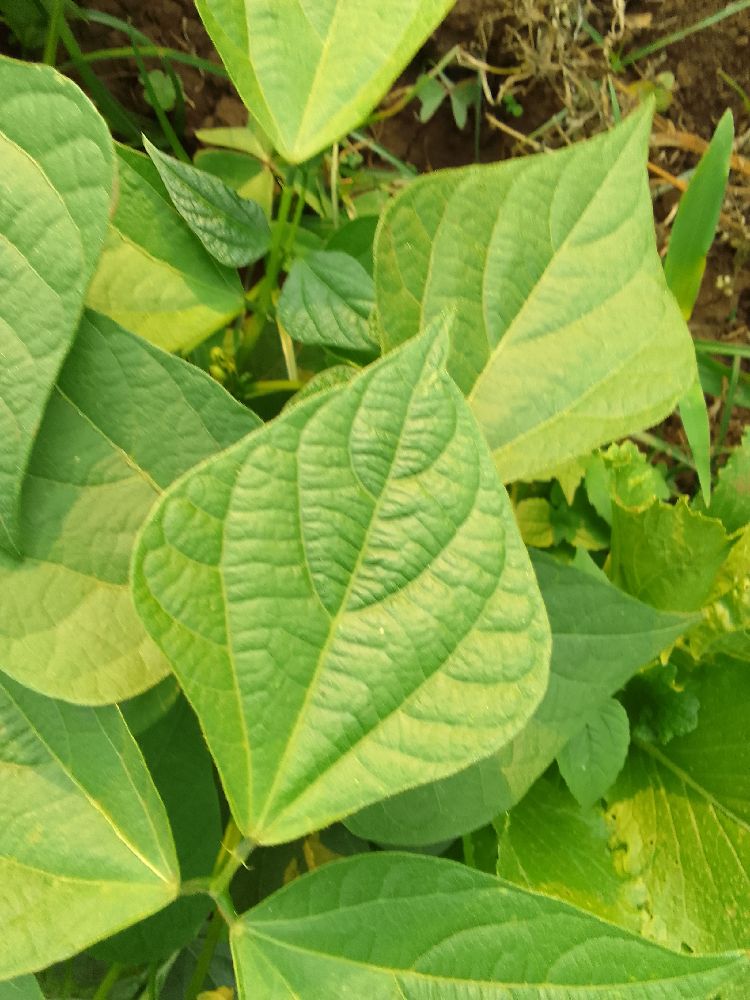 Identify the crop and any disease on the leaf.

common bean, healthy
